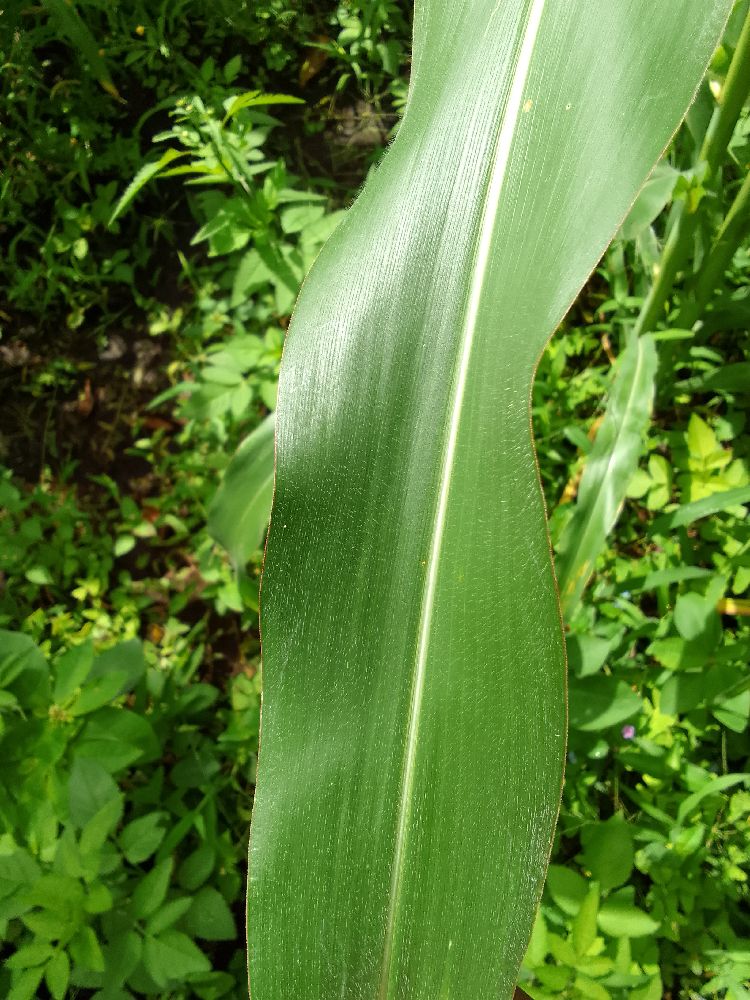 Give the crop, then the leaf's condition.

maize, healthy
